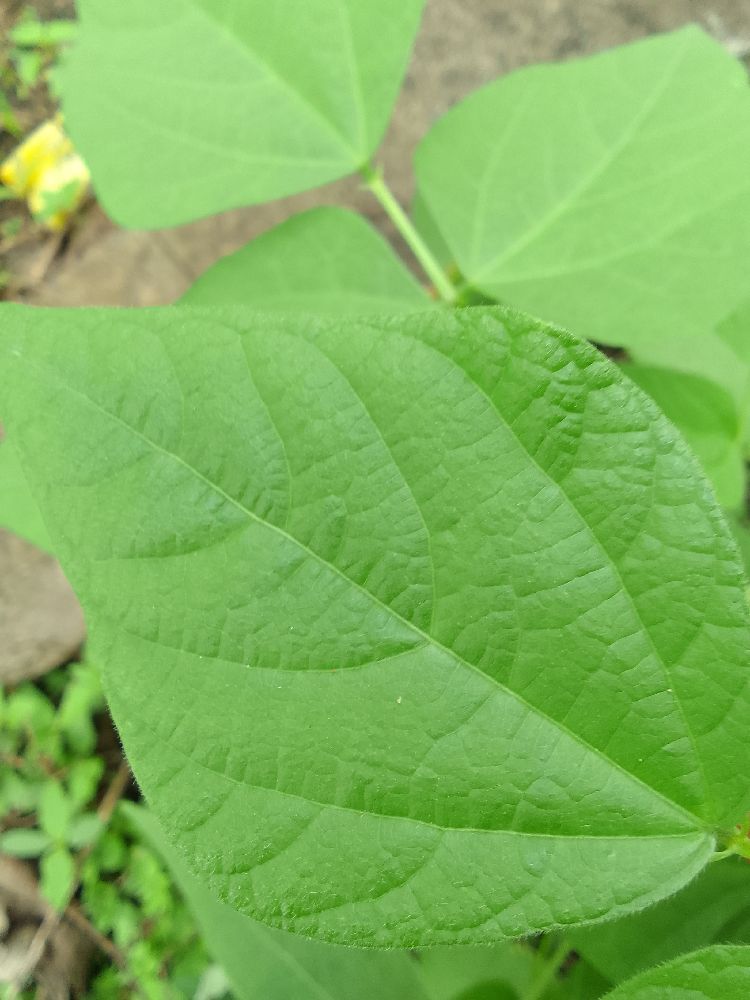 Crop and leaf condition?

common bean, healthy
